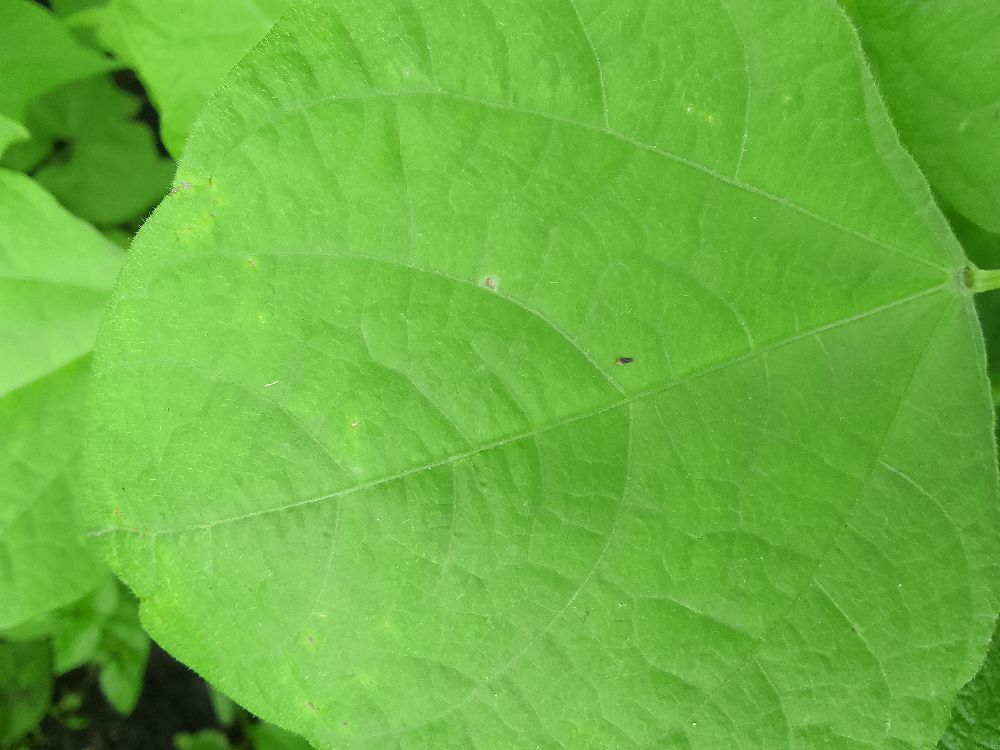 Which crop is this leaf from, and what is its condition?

common bean, healthy
